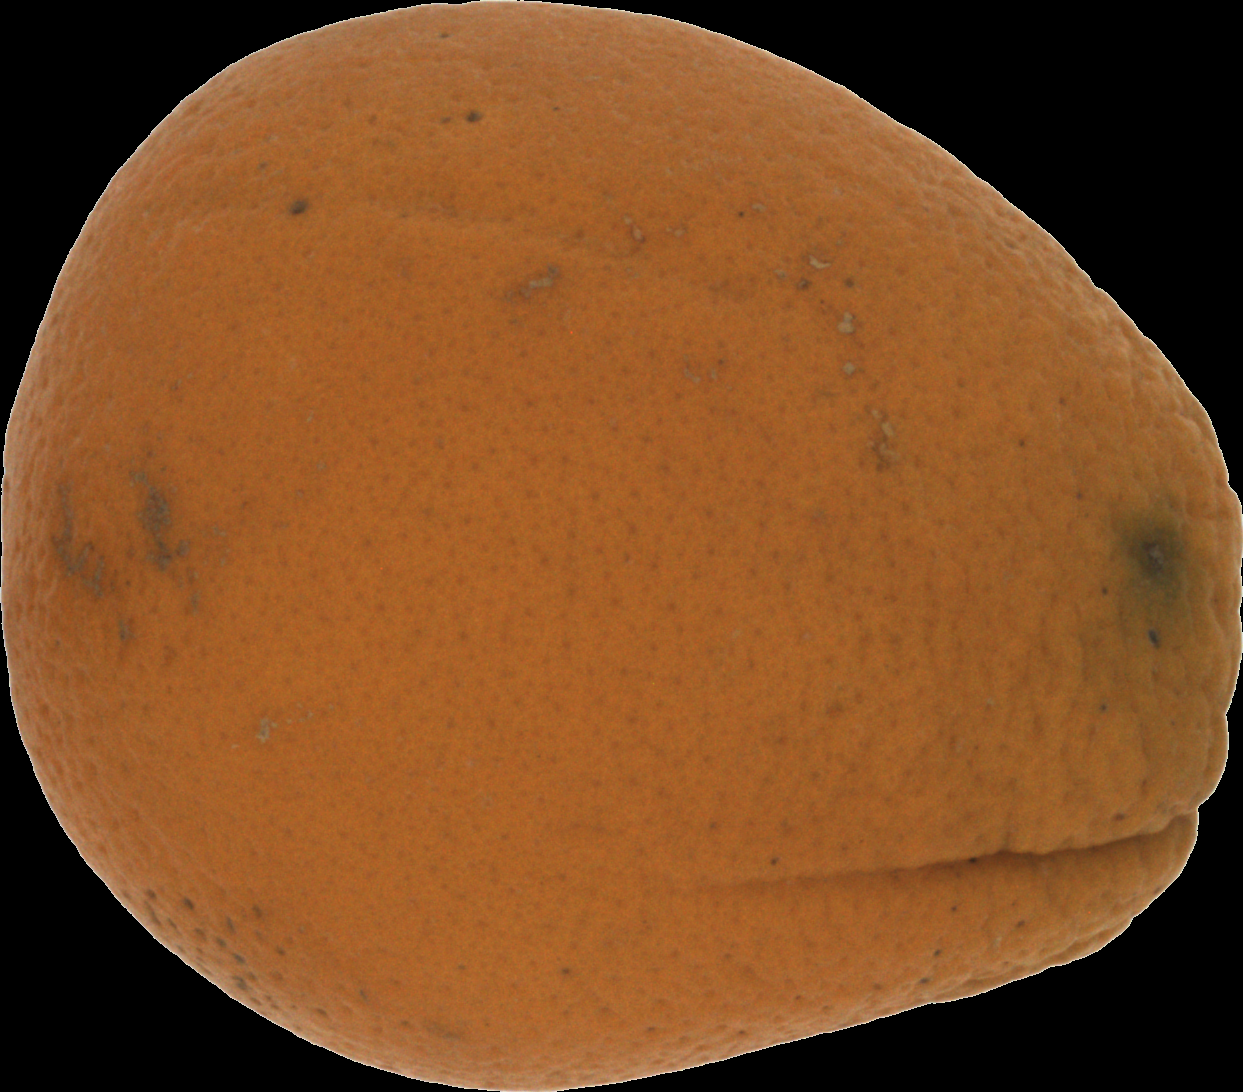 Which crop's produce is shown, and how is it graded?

orange, bad
